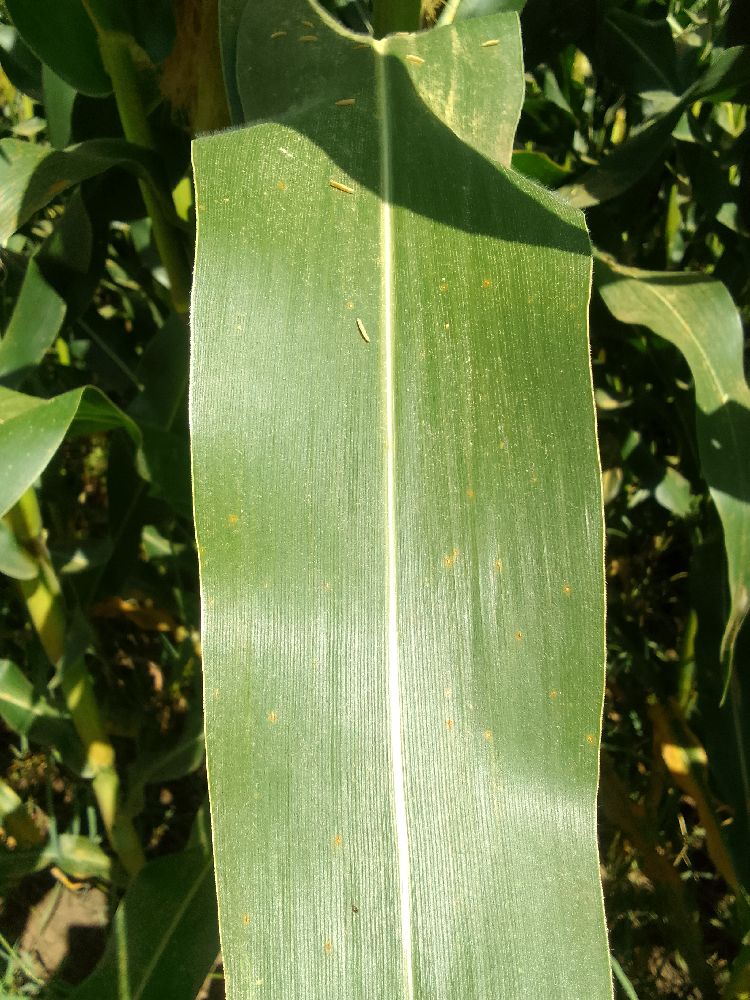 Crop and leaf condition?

maize, healthy
